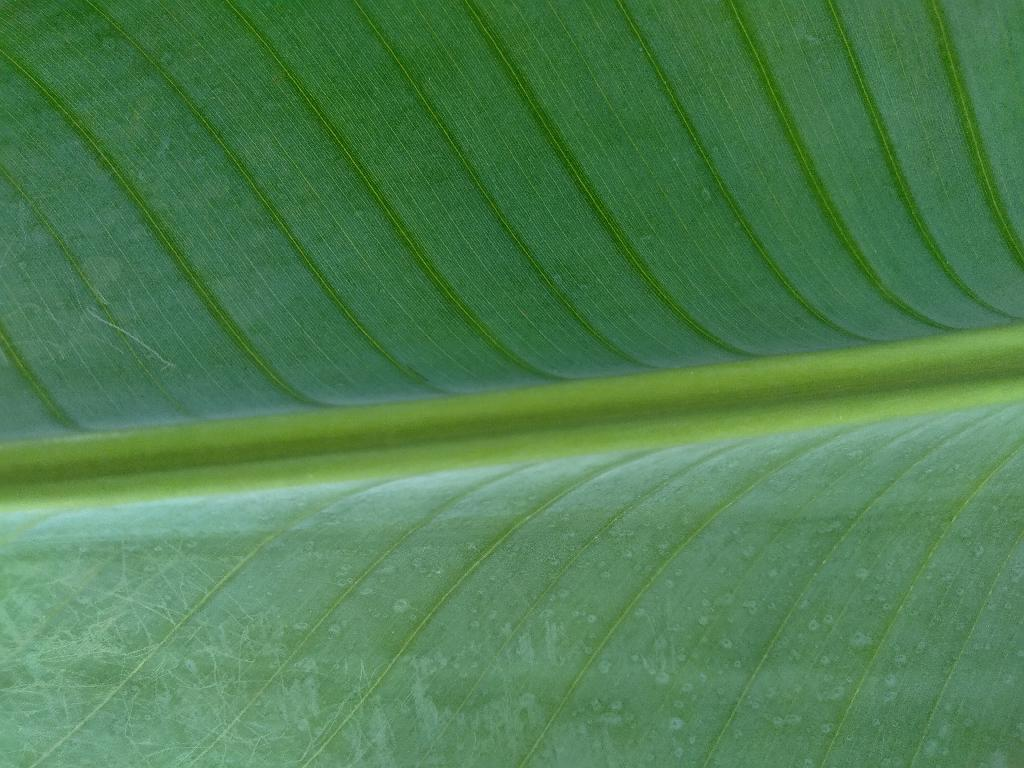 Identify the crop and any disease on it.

banana, healthy
